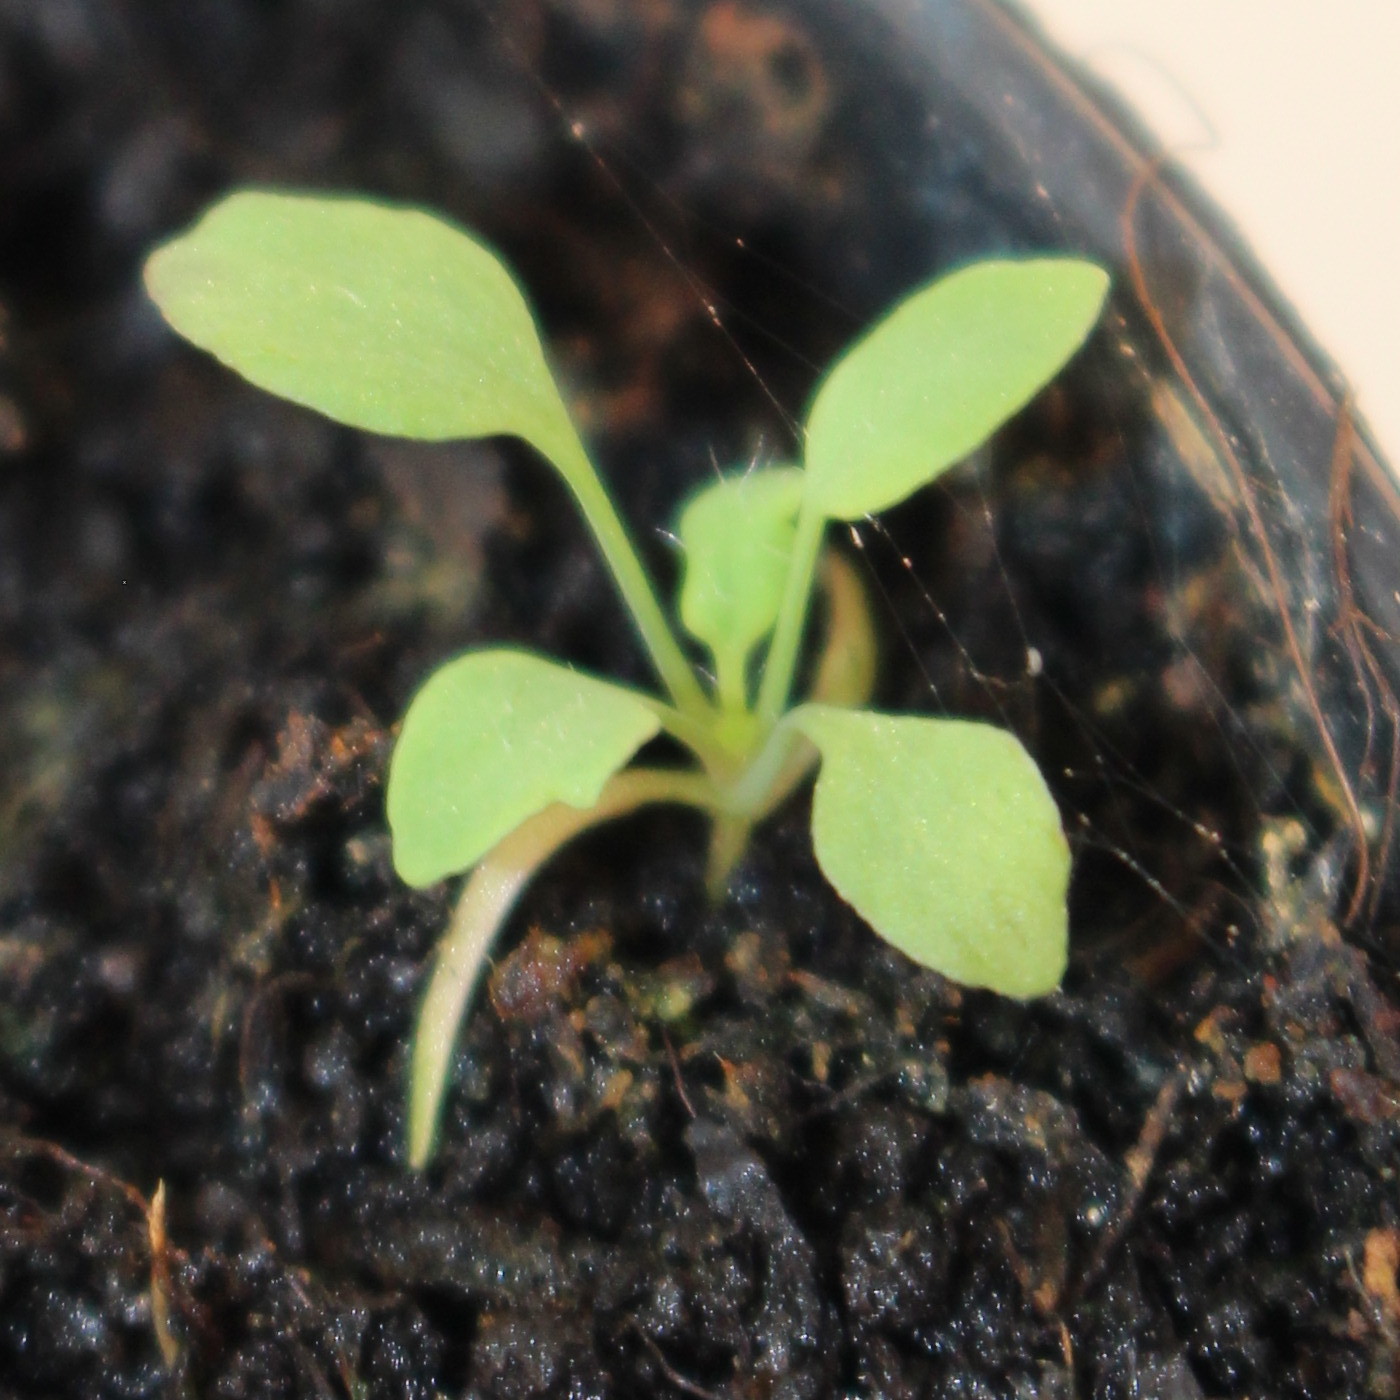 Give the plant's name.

Papaver rhoeas
